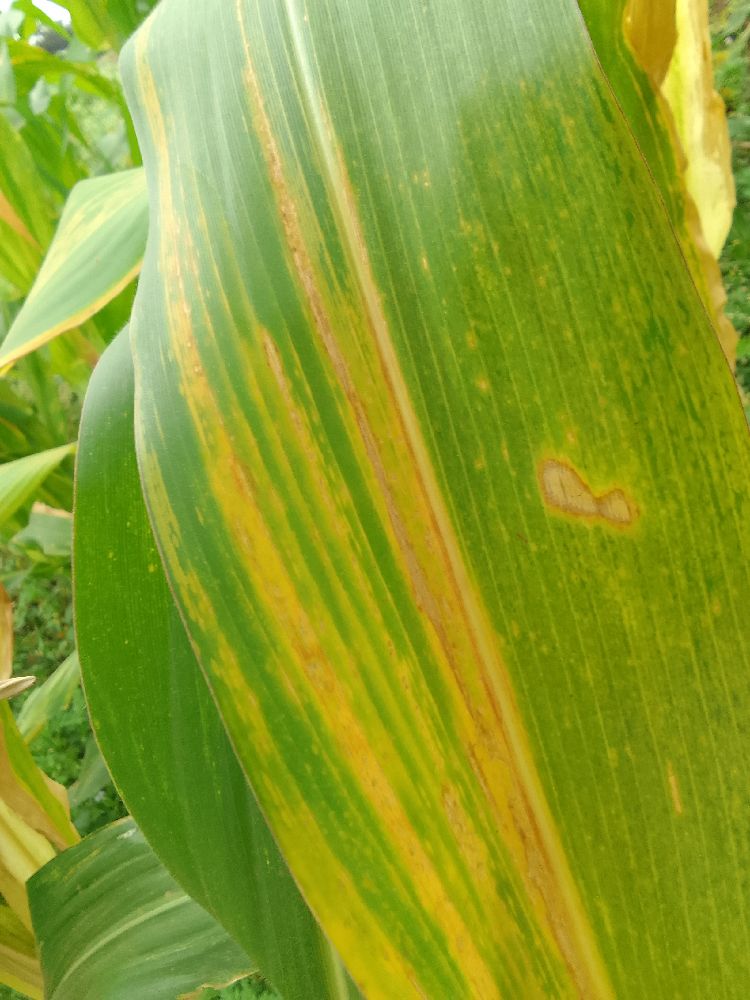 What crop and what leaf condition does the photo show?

maize, maize lethal necrosis
